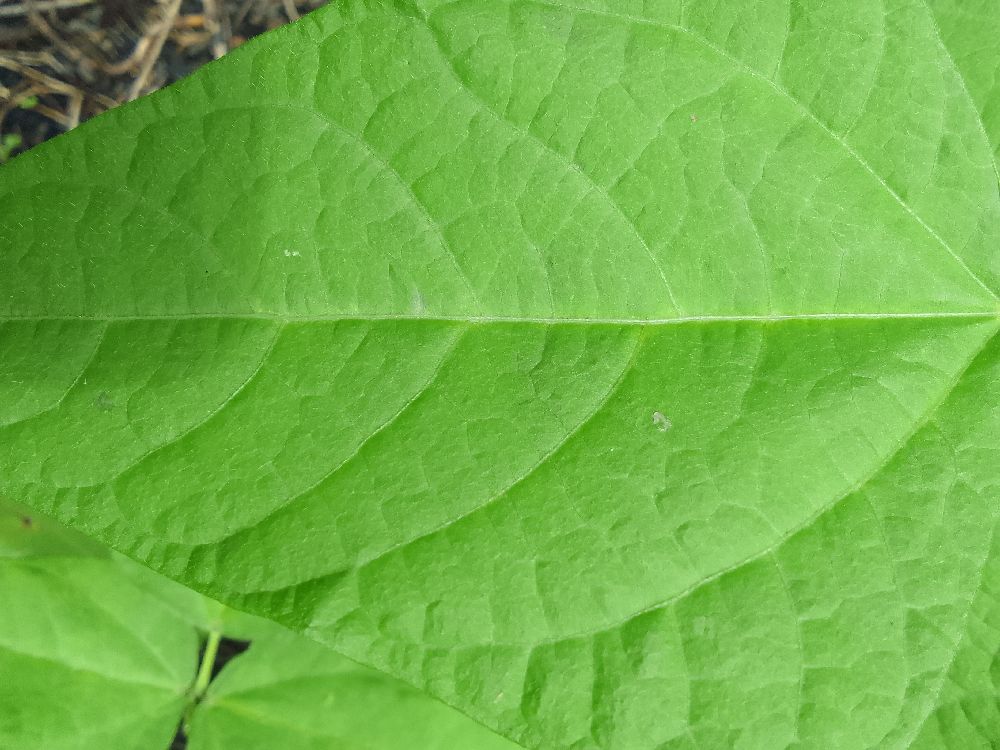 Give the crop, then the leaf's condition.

common bean, healthy
